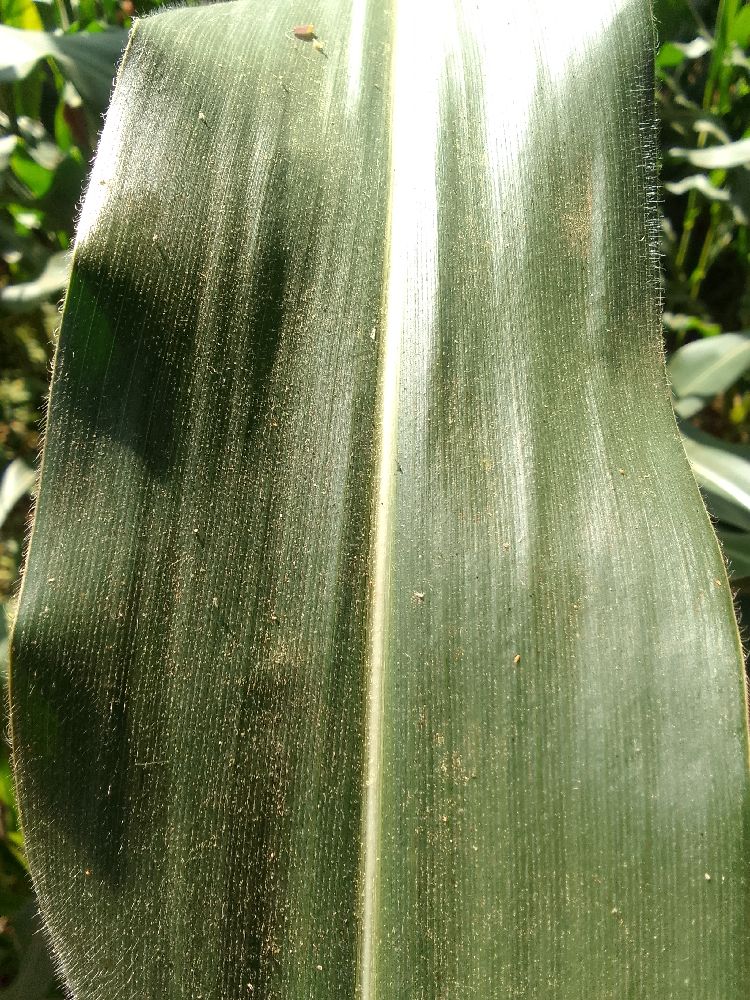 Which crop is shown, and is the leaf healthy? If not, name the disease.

maize, healthy
